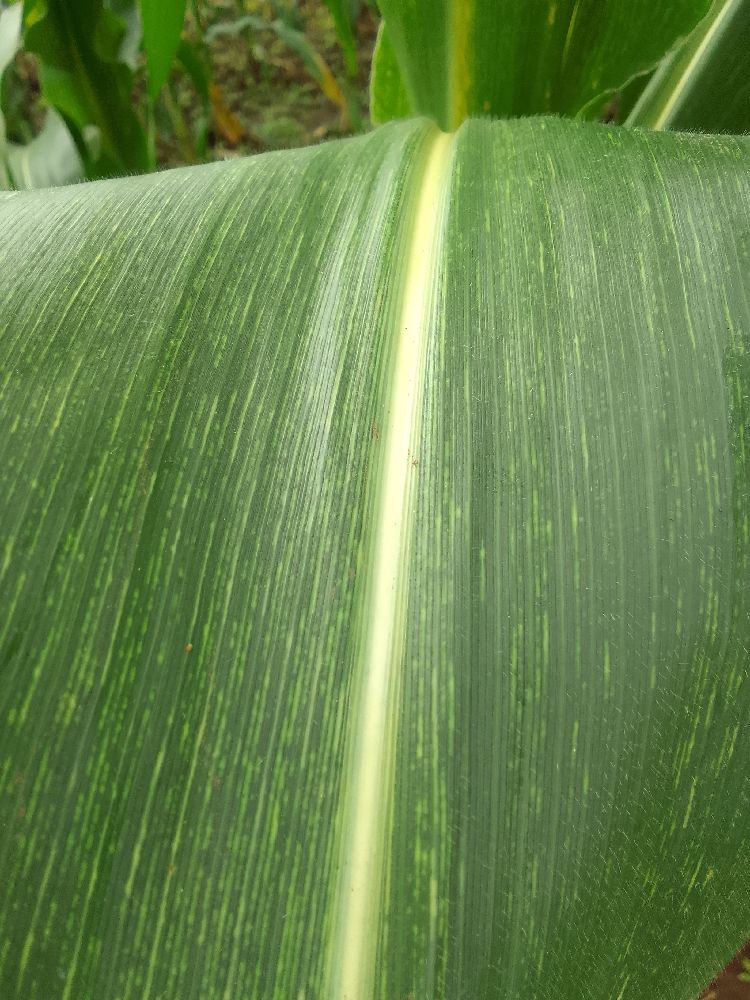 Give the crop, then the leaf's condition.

maize, maize streak virus
